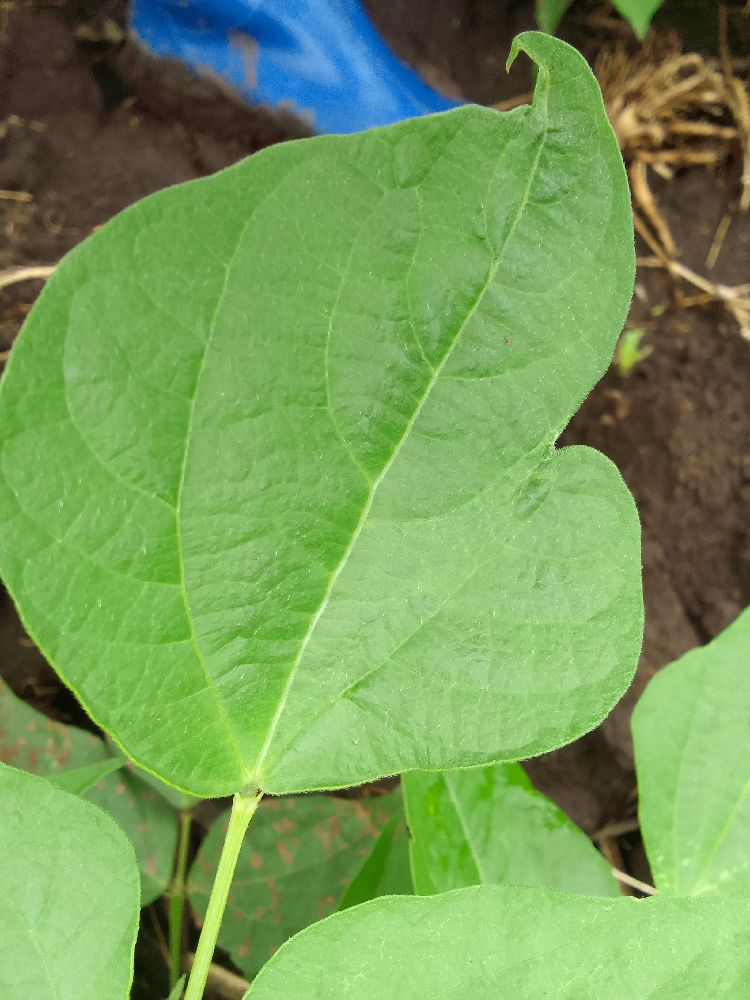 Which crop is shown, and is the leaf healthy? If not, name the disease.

common bean, healthy
